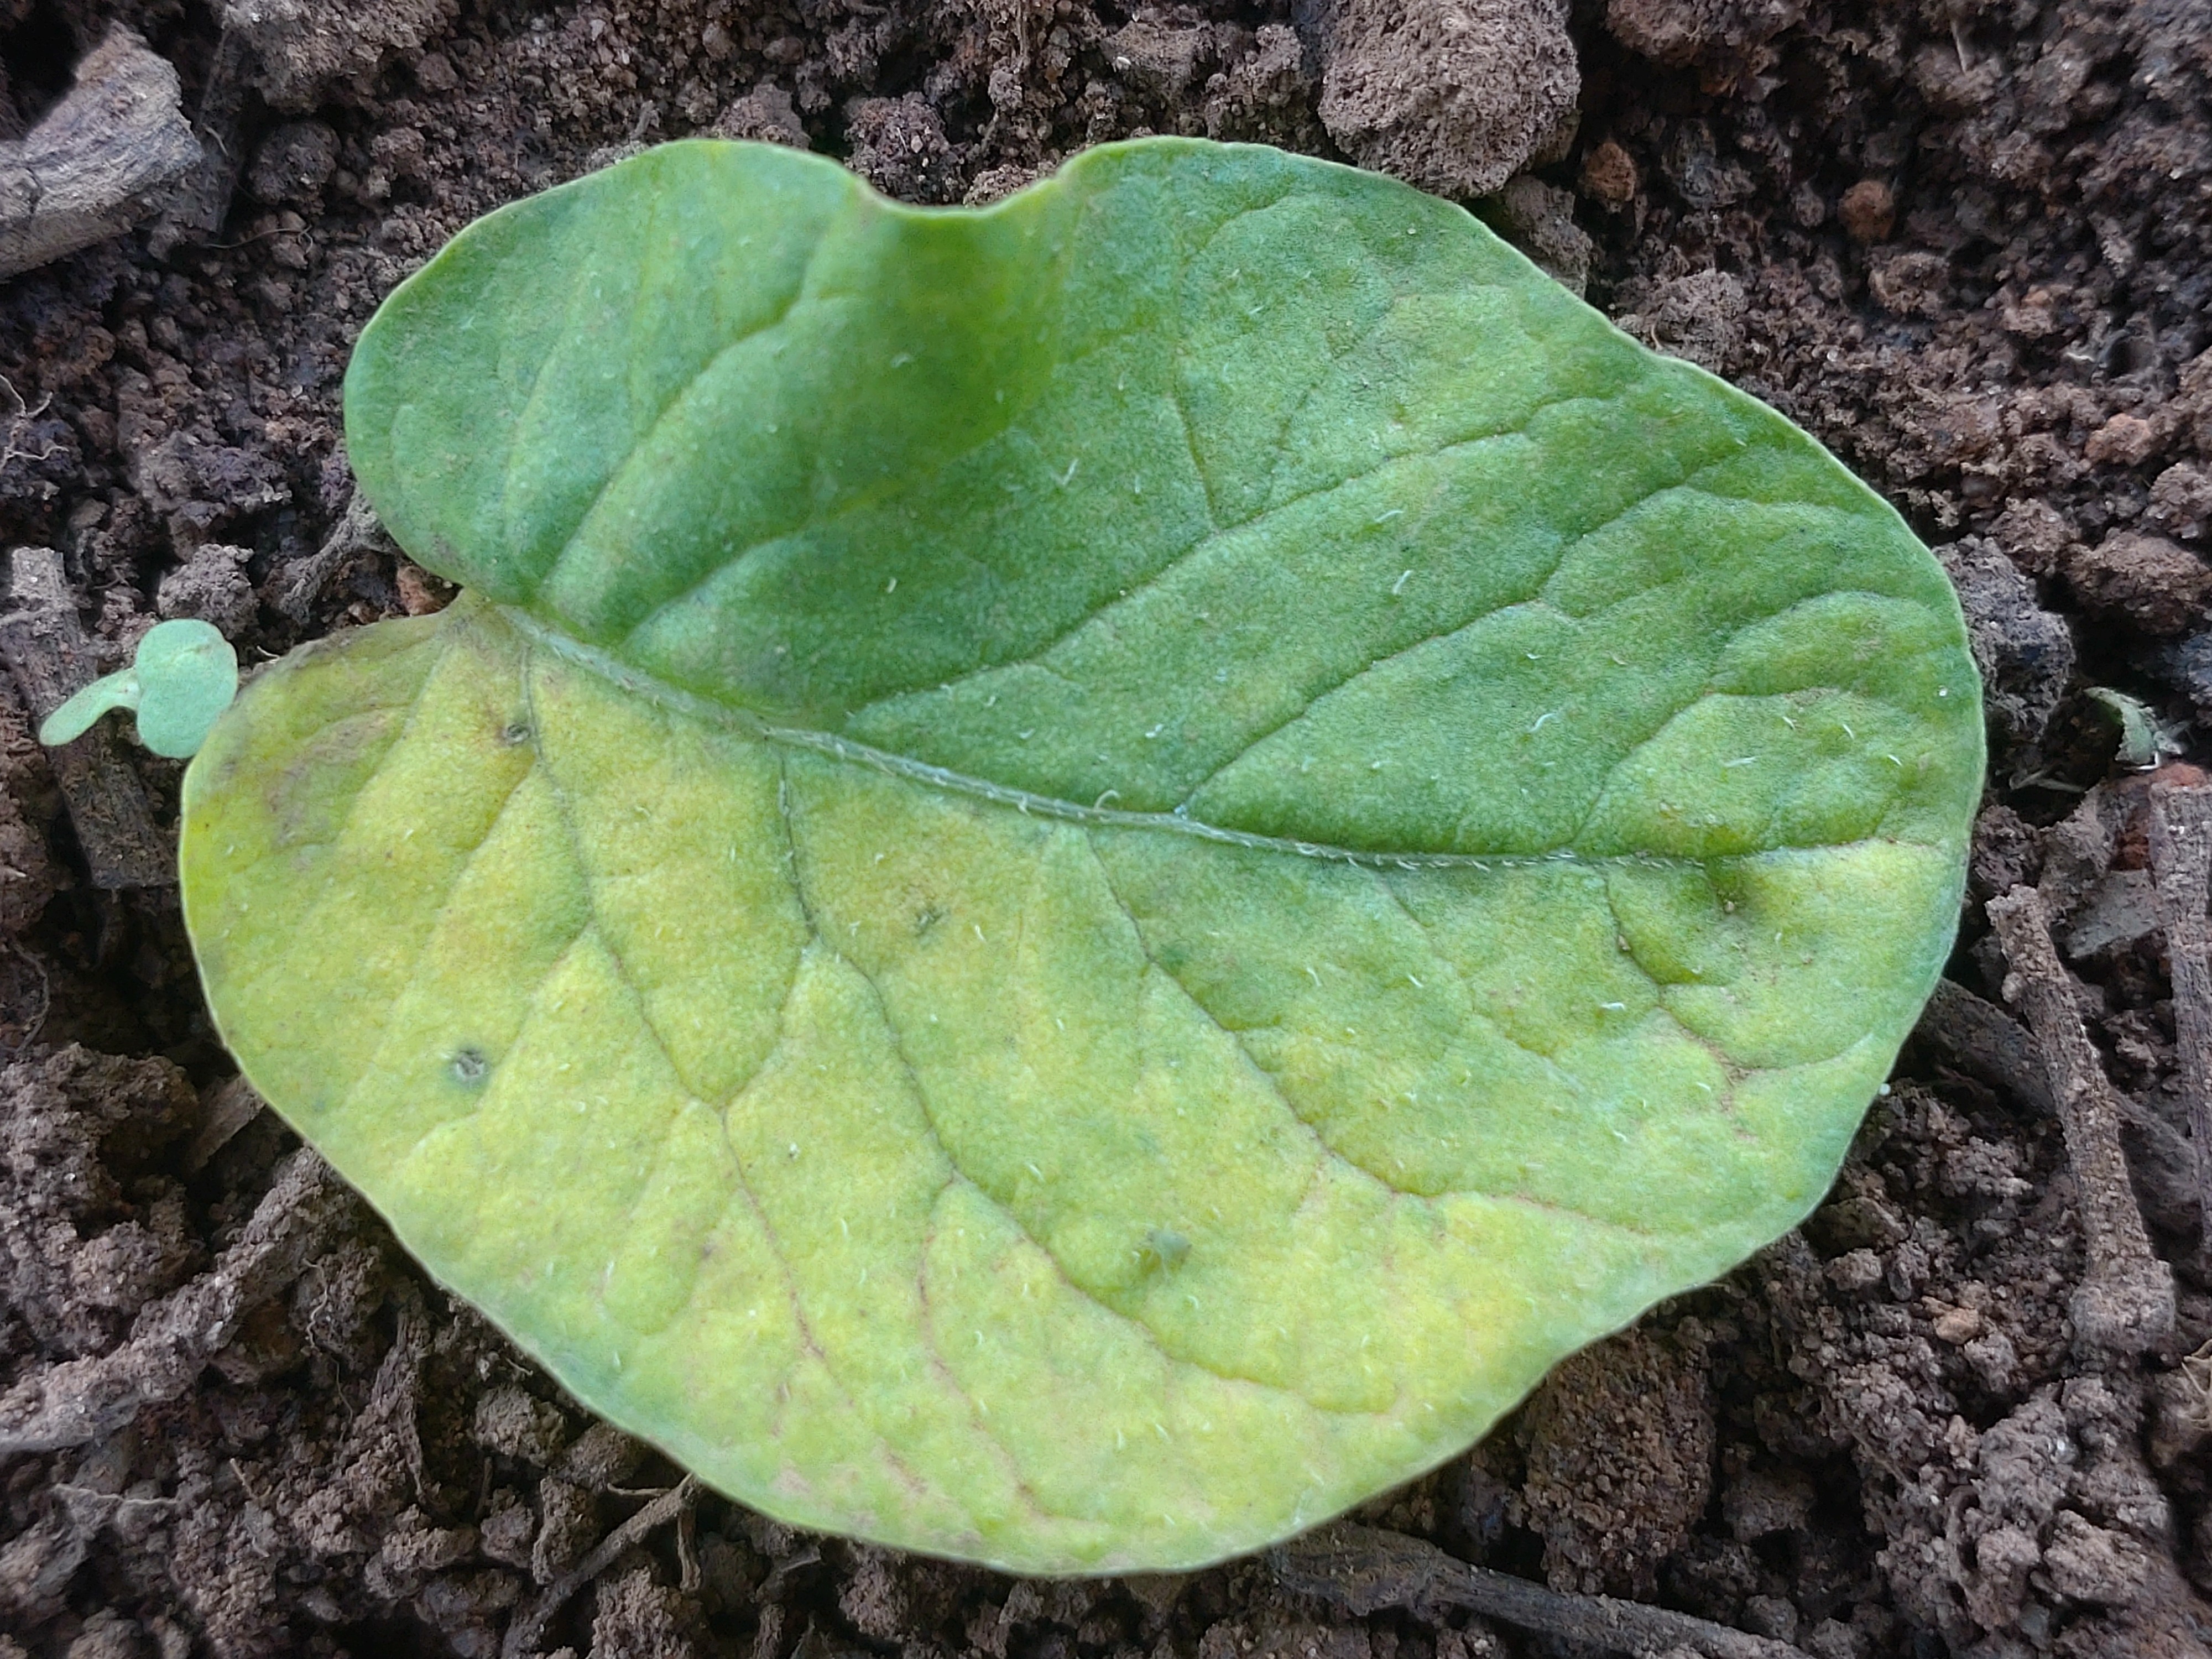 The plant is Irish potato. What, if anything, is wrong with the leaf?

late blight
